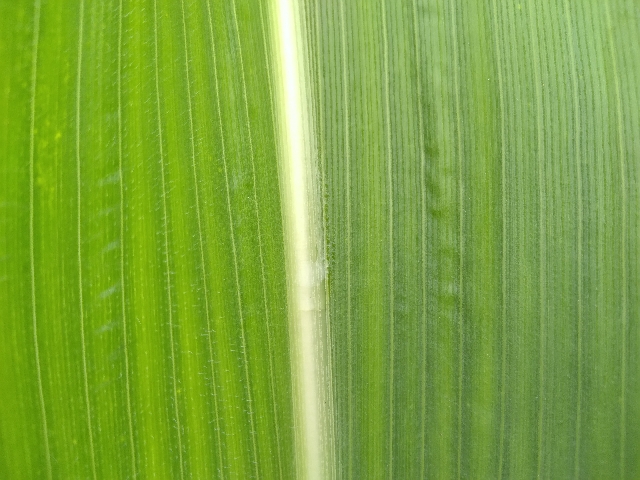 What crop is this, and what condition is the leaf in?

maize, healthy
